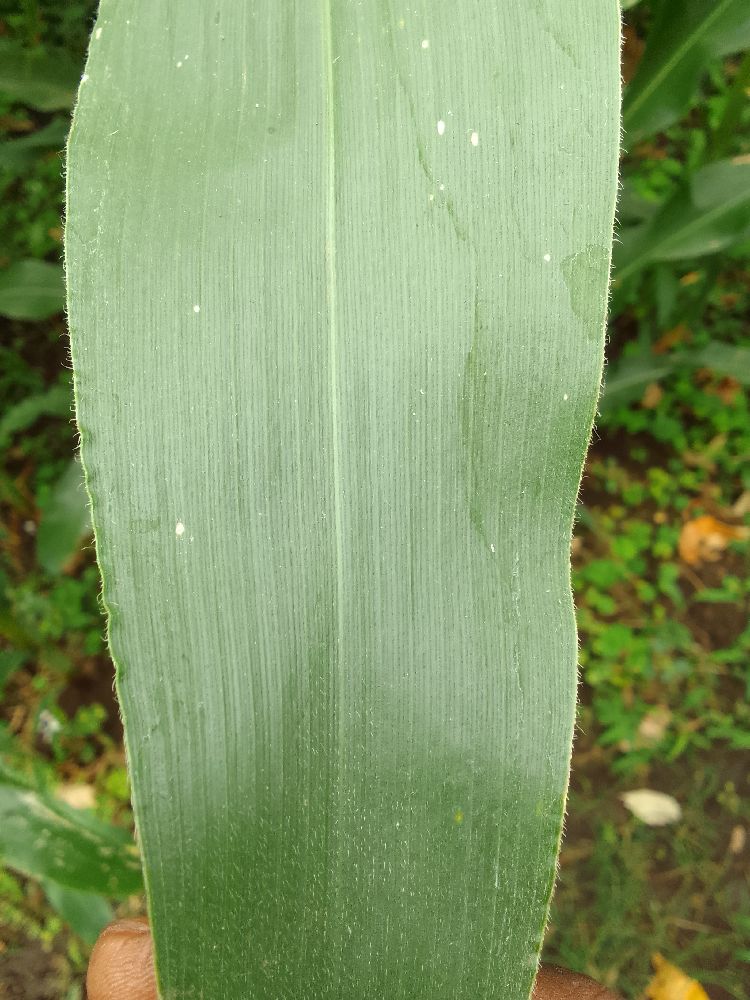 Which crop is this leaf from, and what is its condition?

maize, healthy
